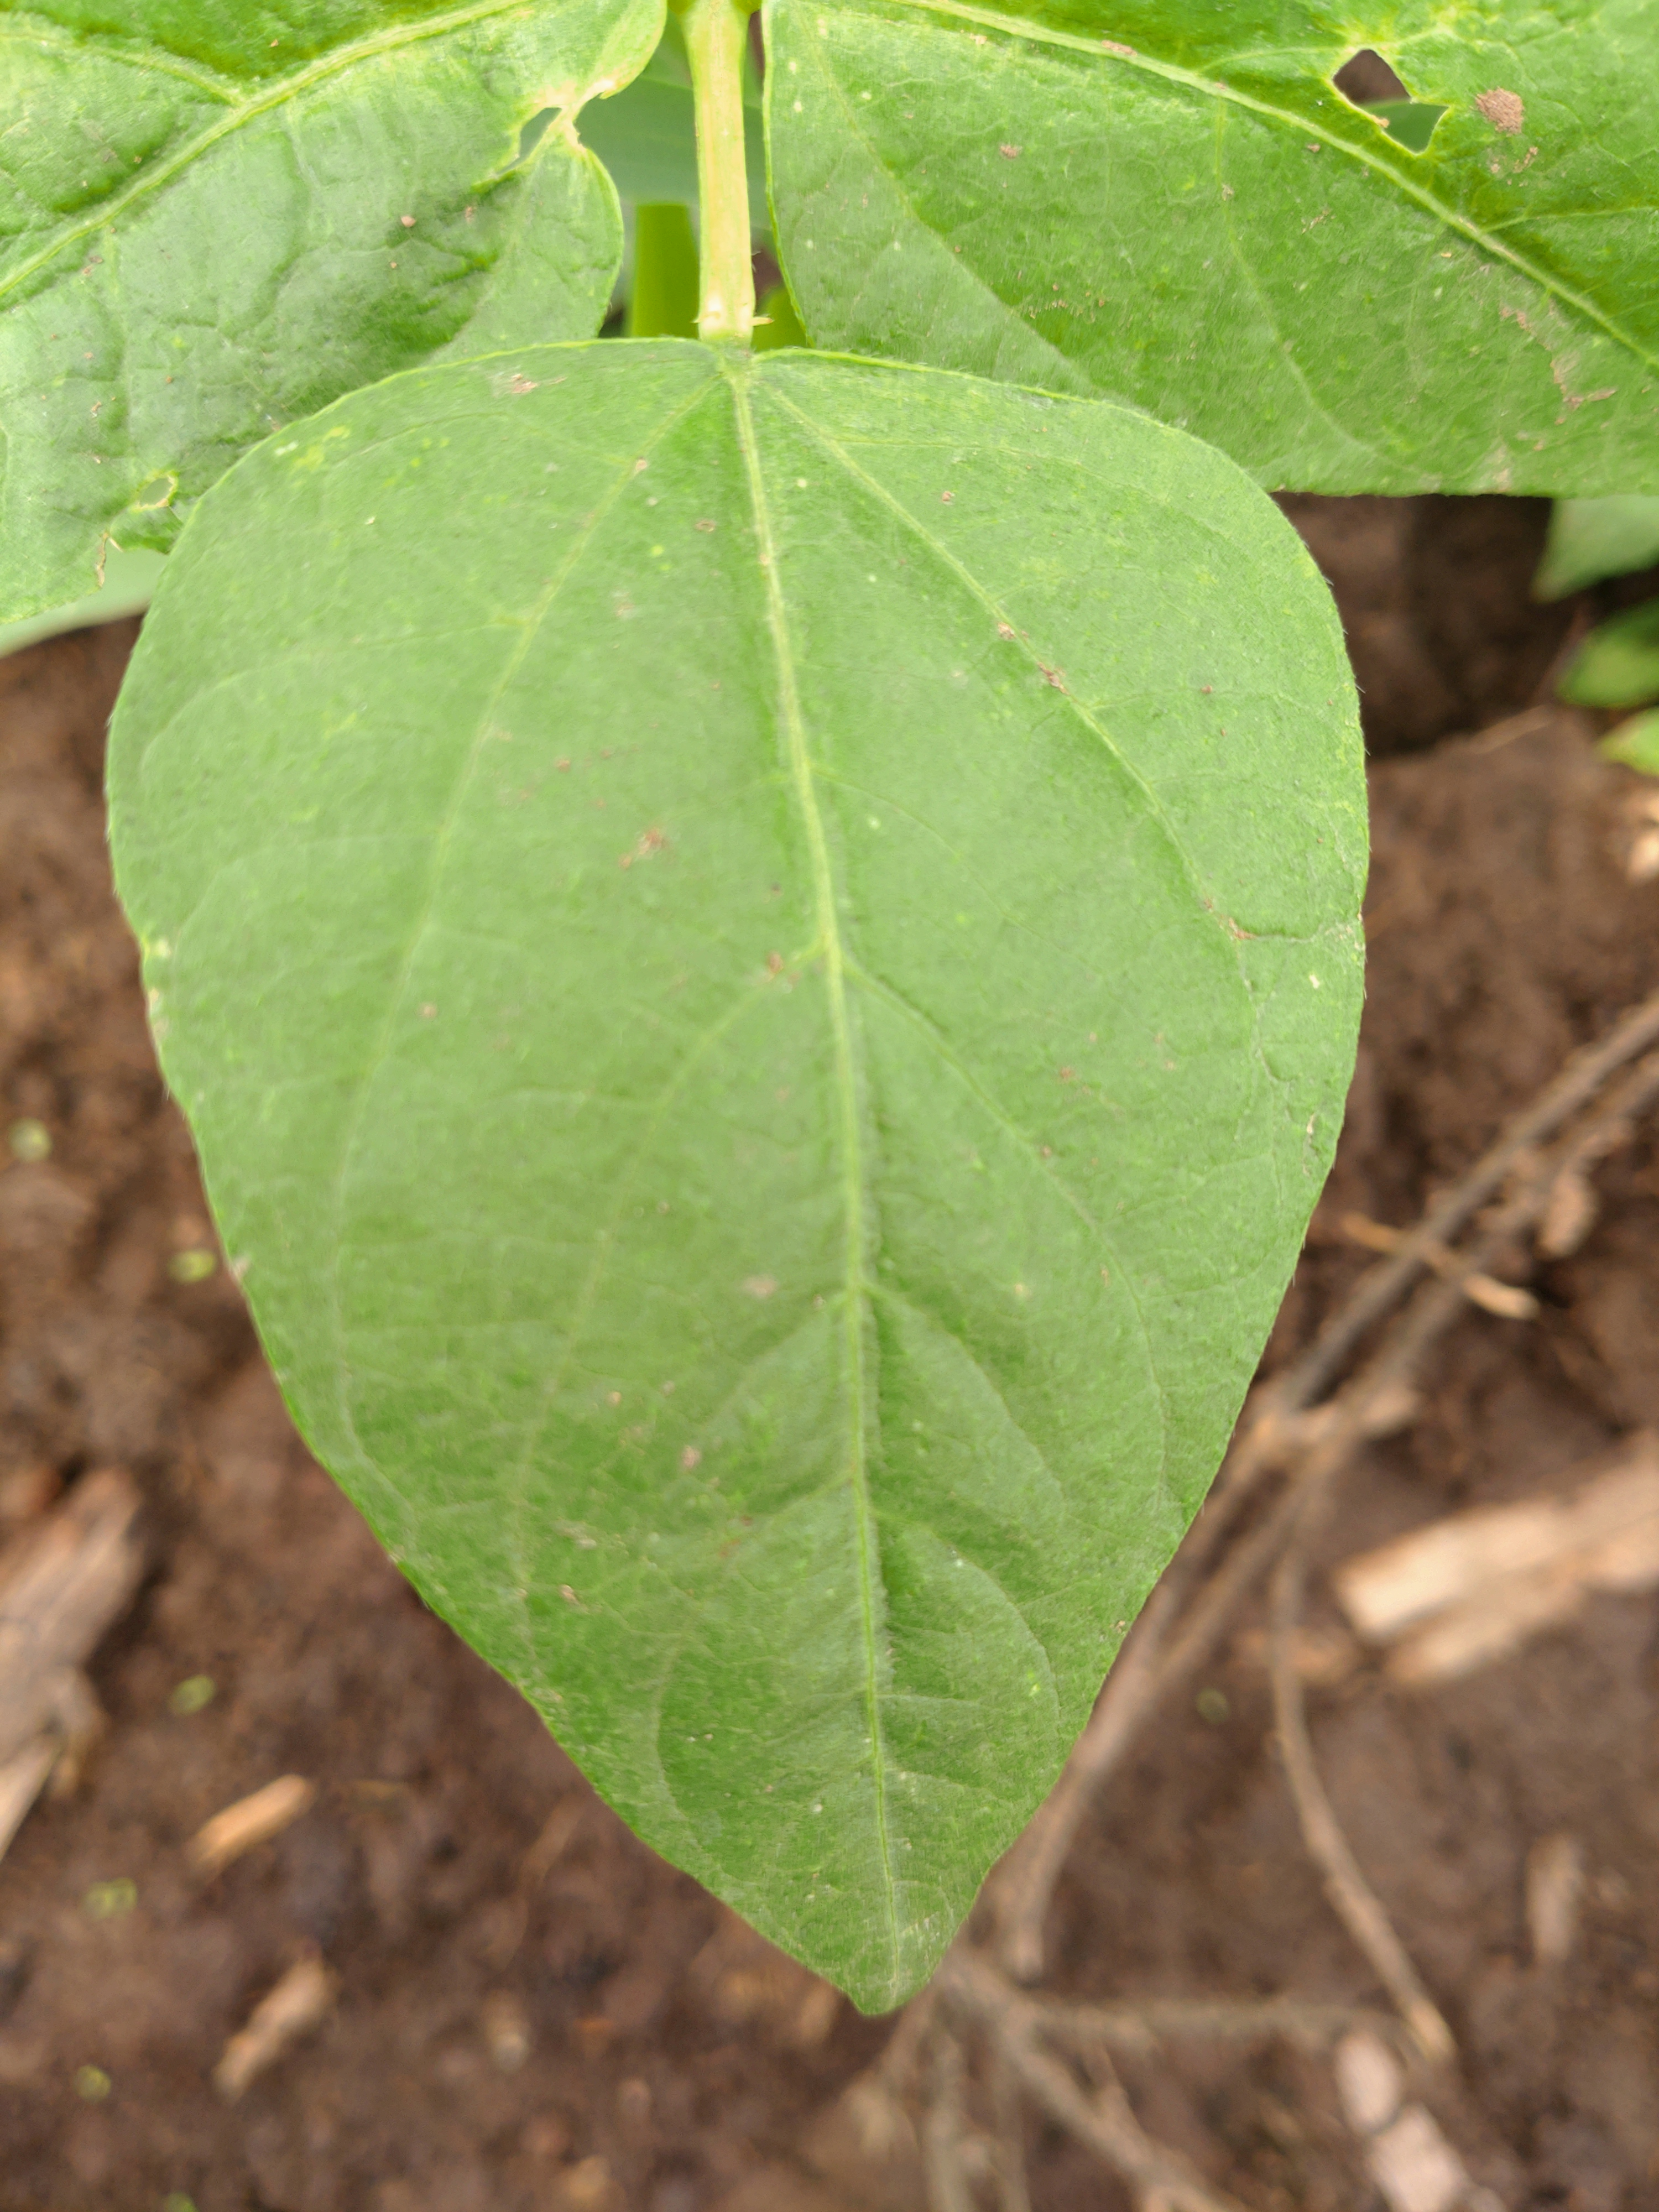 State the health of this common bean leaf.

healthy
